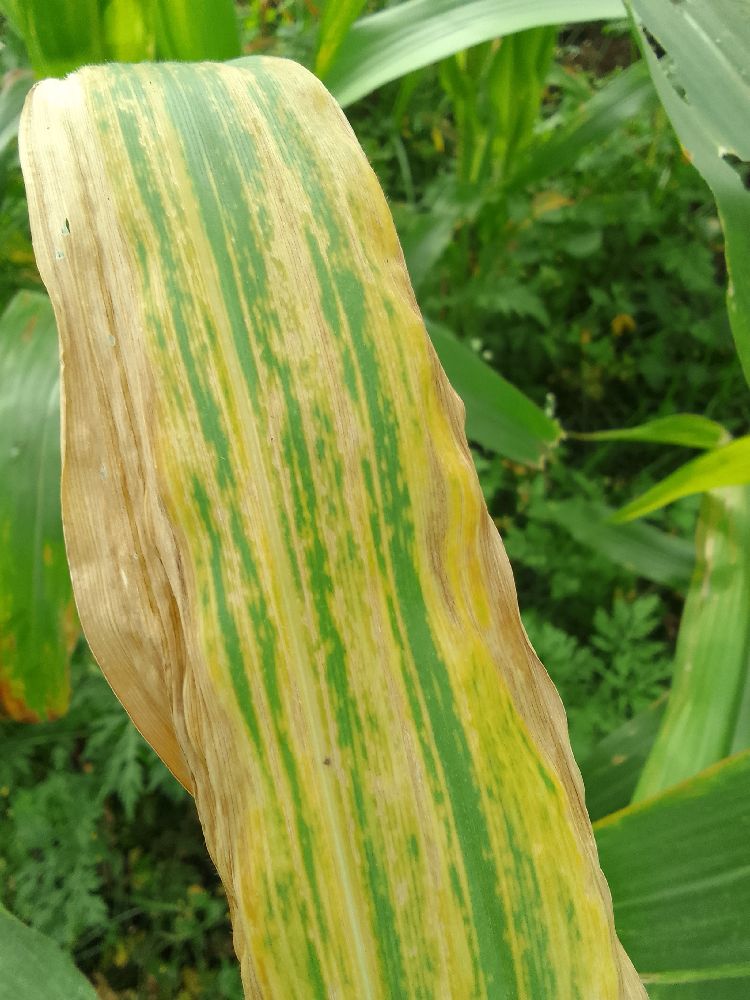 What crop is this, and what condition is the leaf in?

maize, maize lethal necrosis
